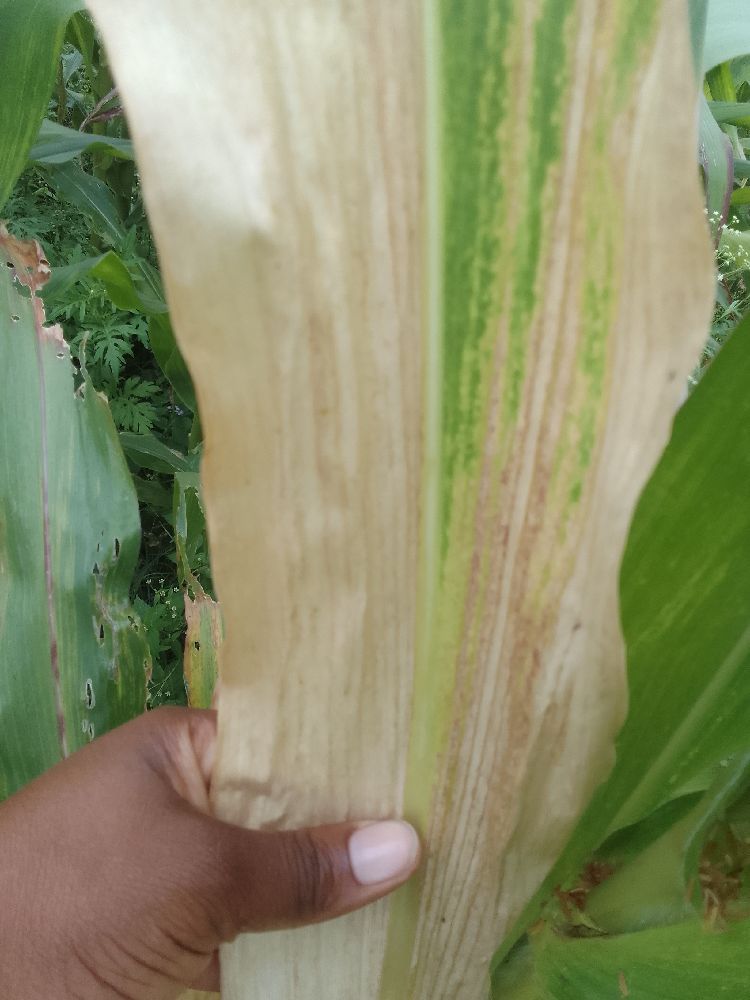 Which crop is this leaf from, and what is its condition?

maize, maize lethal necrosis
